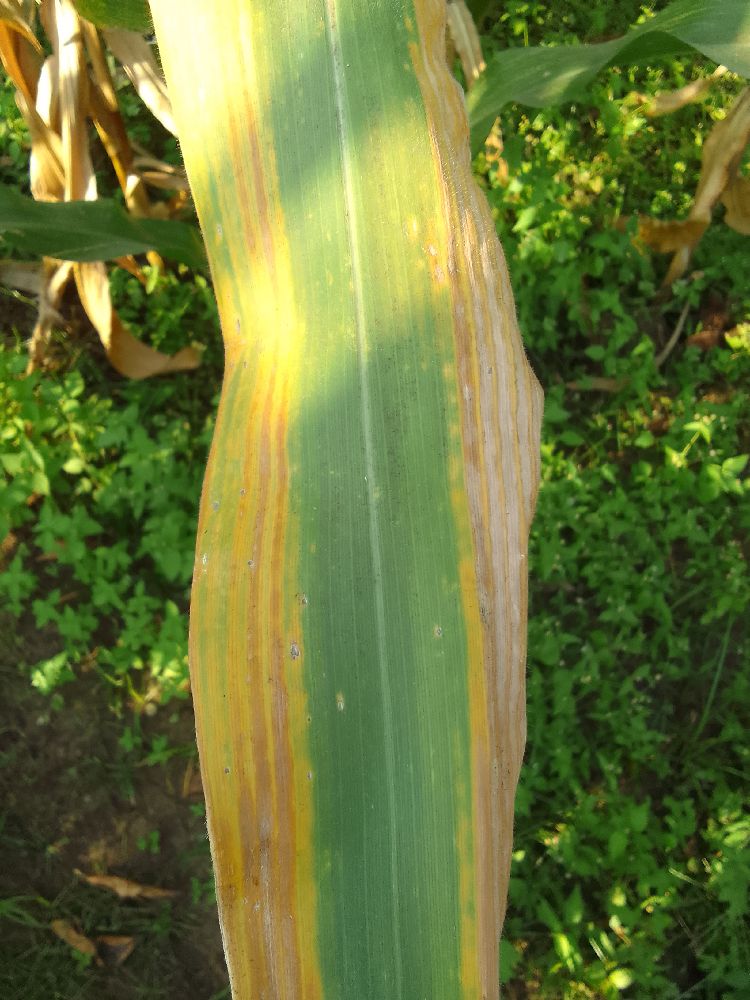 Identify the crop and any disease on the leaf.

maize, maize lethal necrosis
